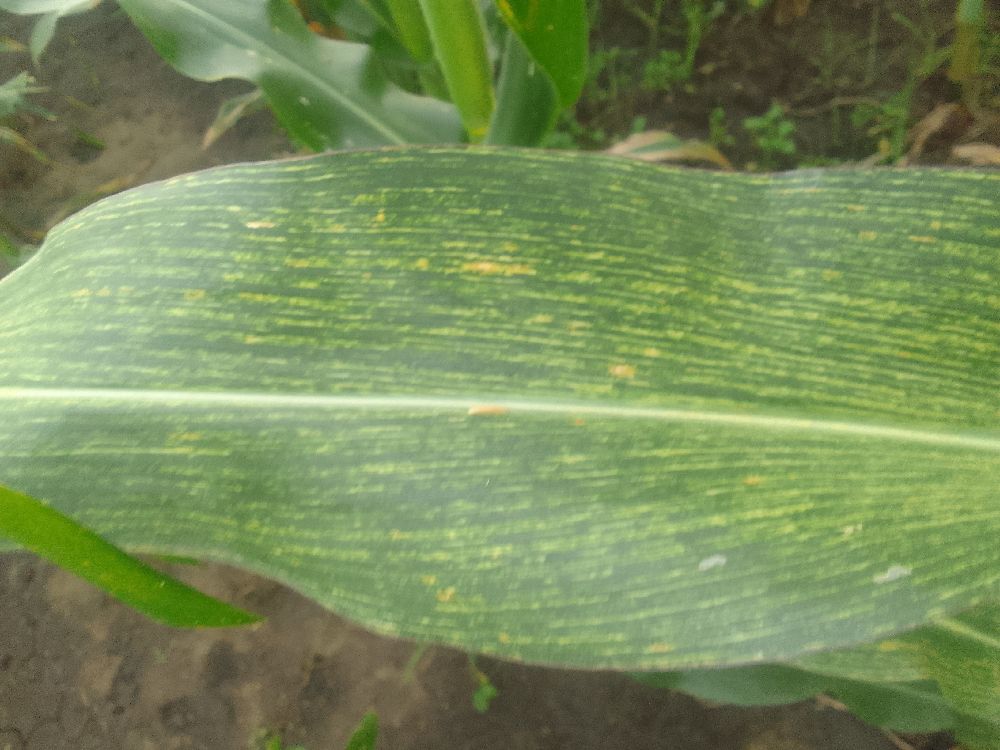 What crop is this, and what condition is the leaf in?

maize, maize streak virus
